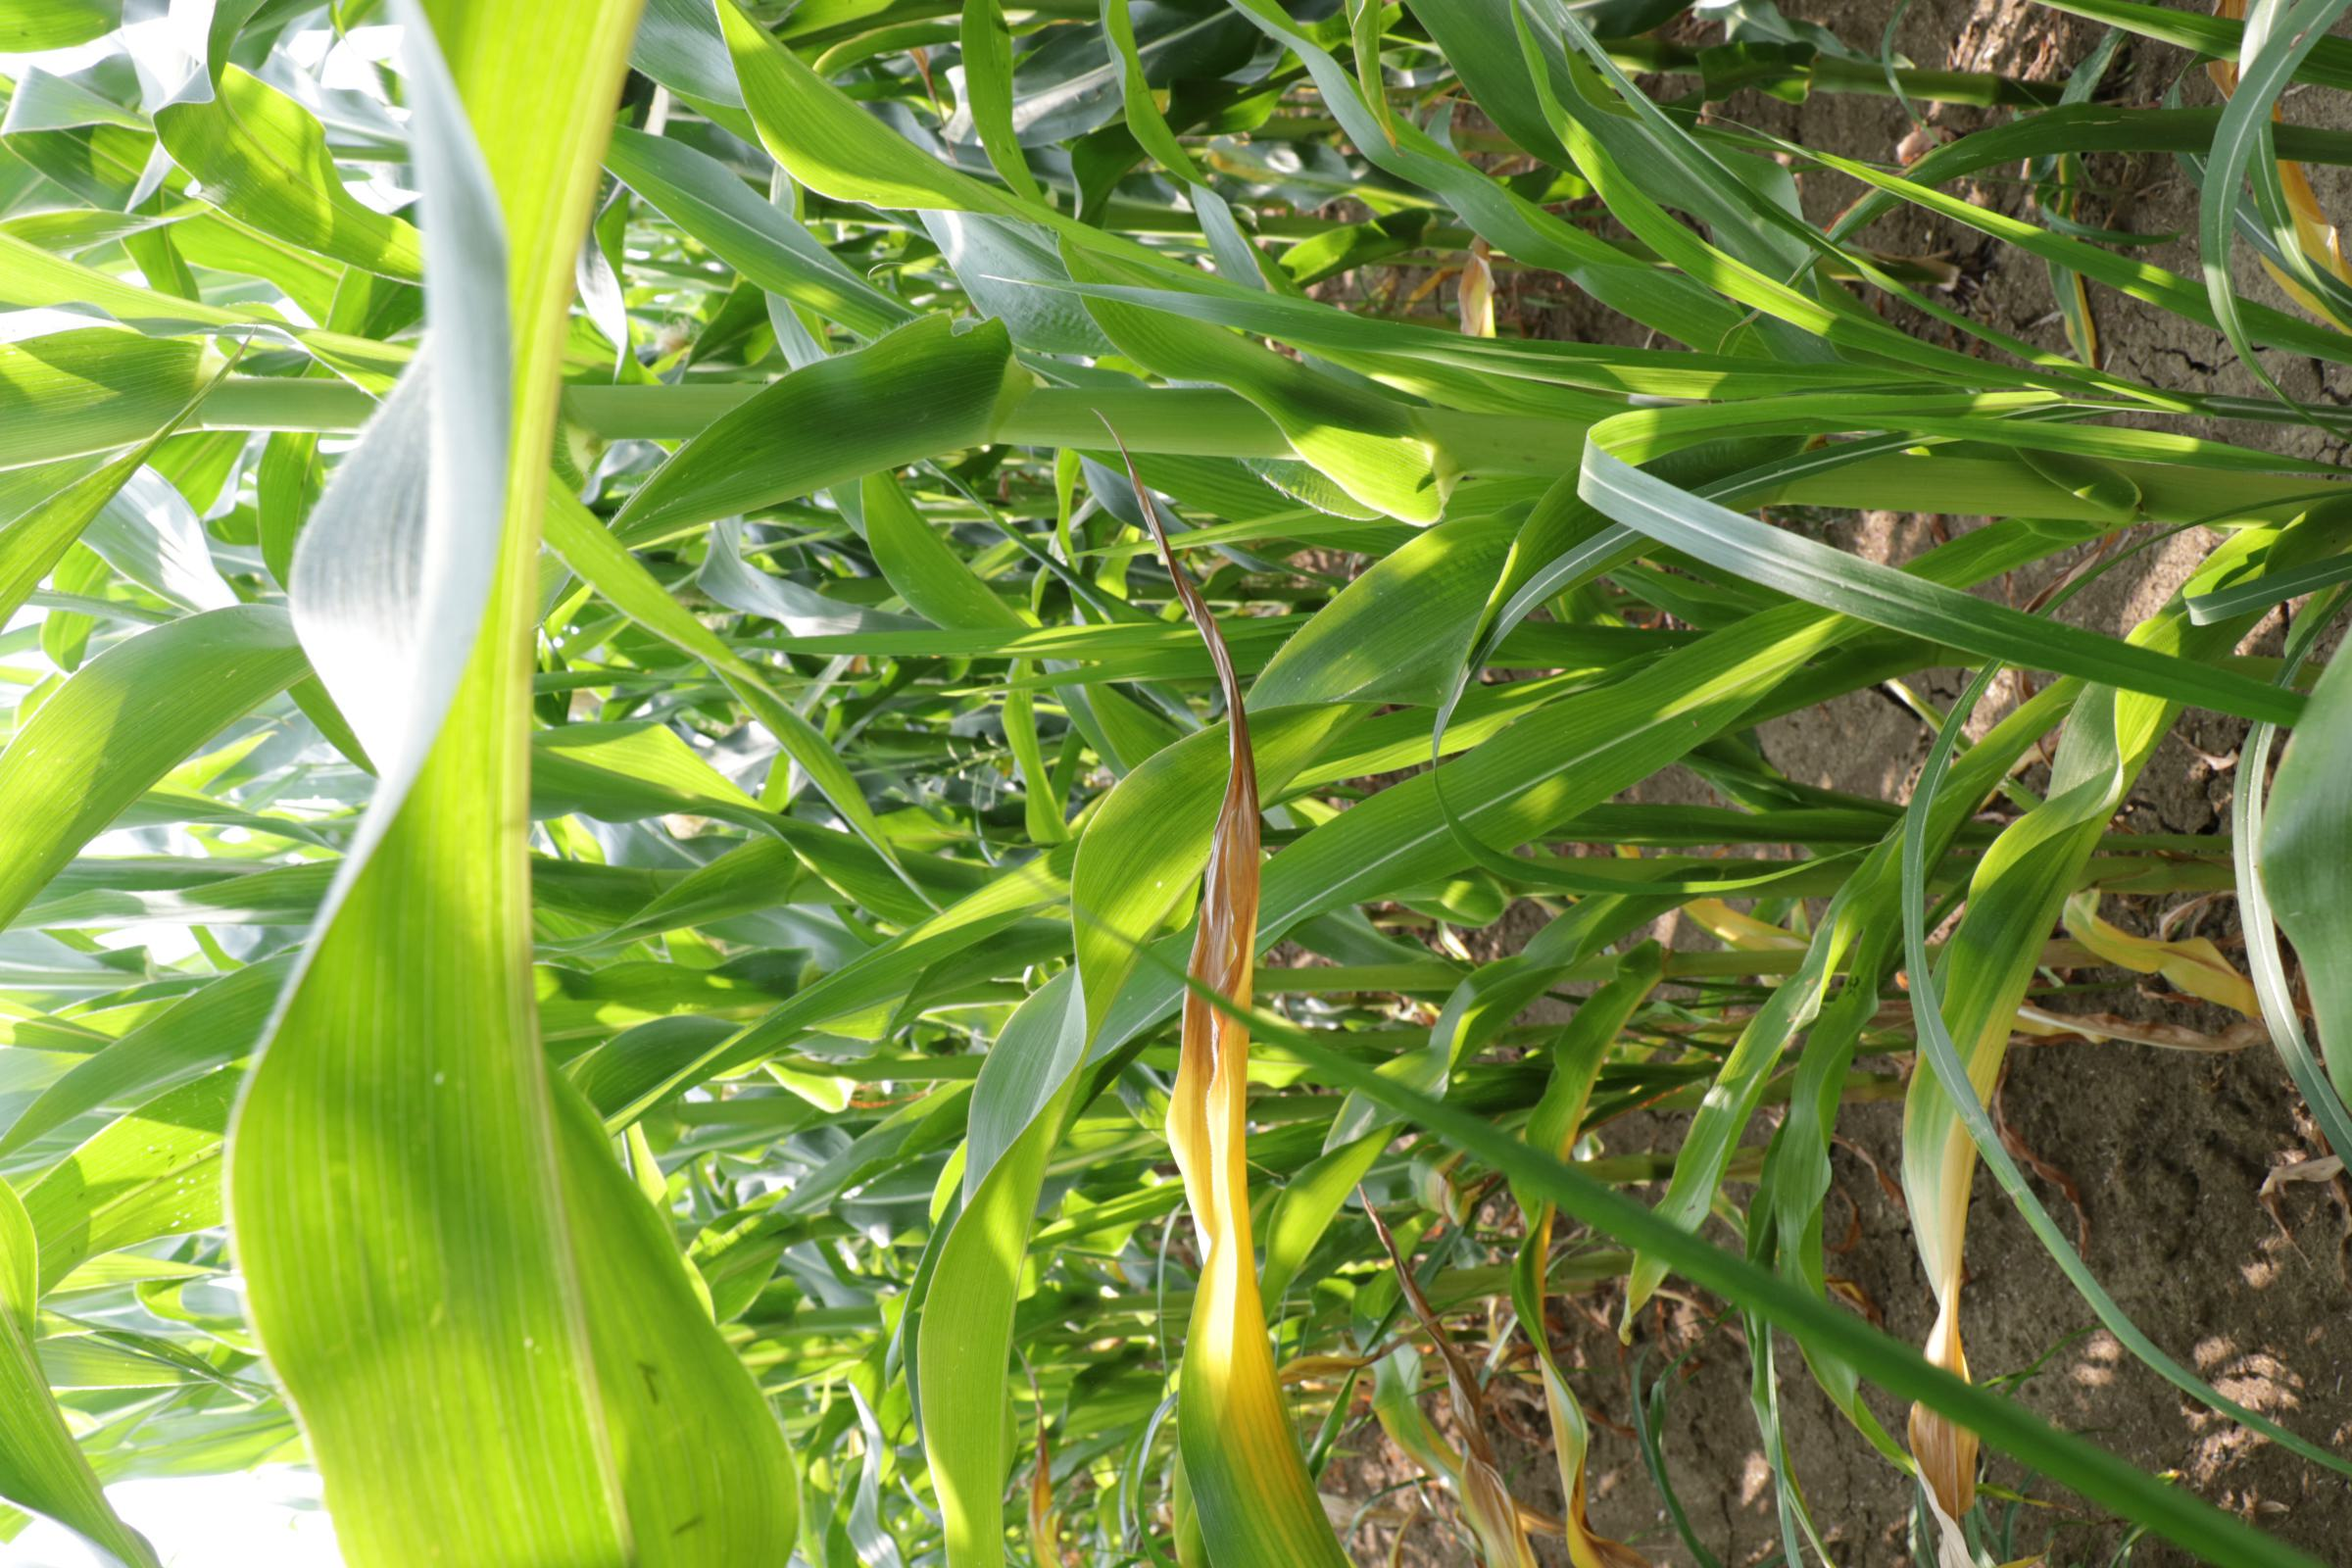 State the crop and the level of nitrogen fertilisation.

maize, full nitrogen fertilisation
